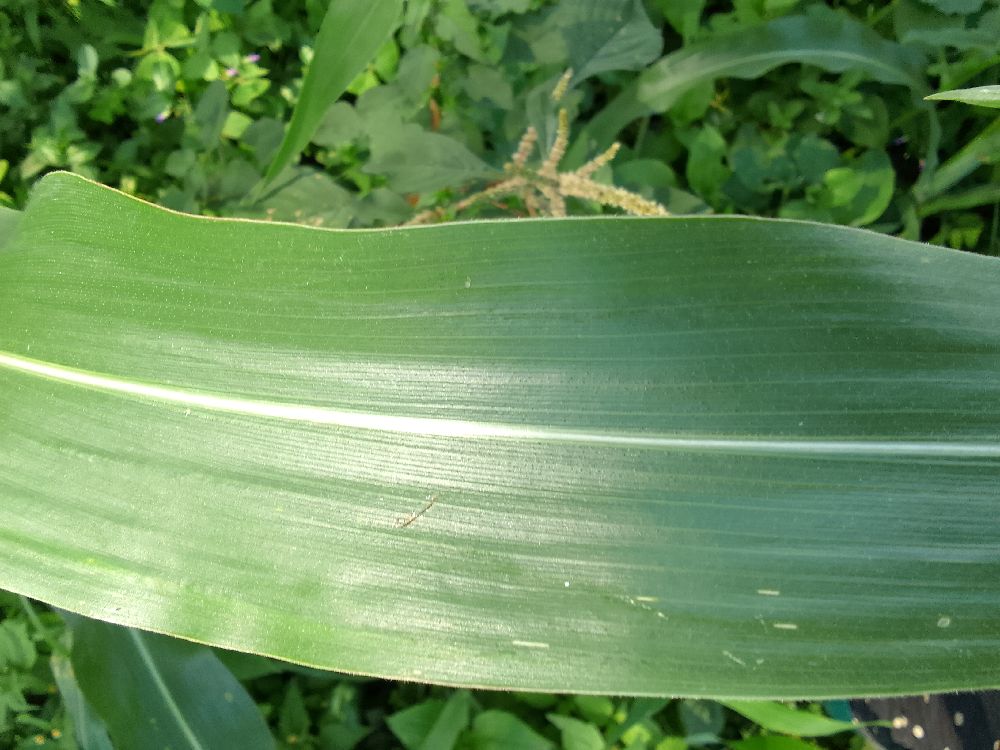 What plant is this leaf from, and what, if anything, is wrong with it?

maize, healthy
